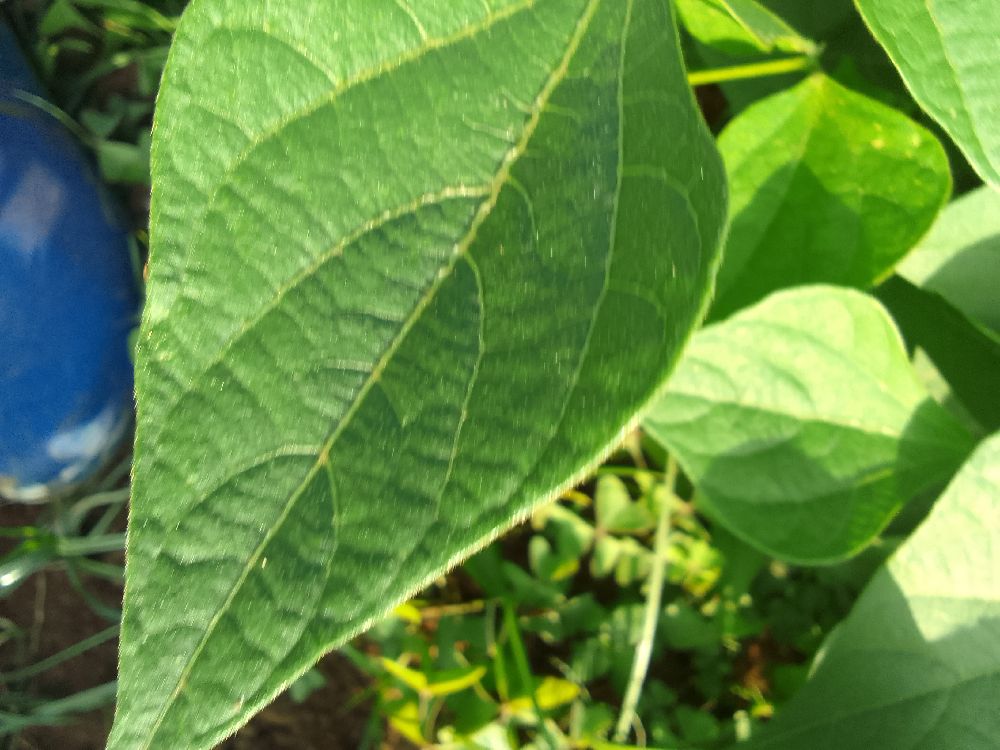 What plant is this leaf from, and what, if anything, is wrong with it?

common bean, healthy
